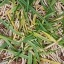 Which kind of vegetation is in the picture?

grass
